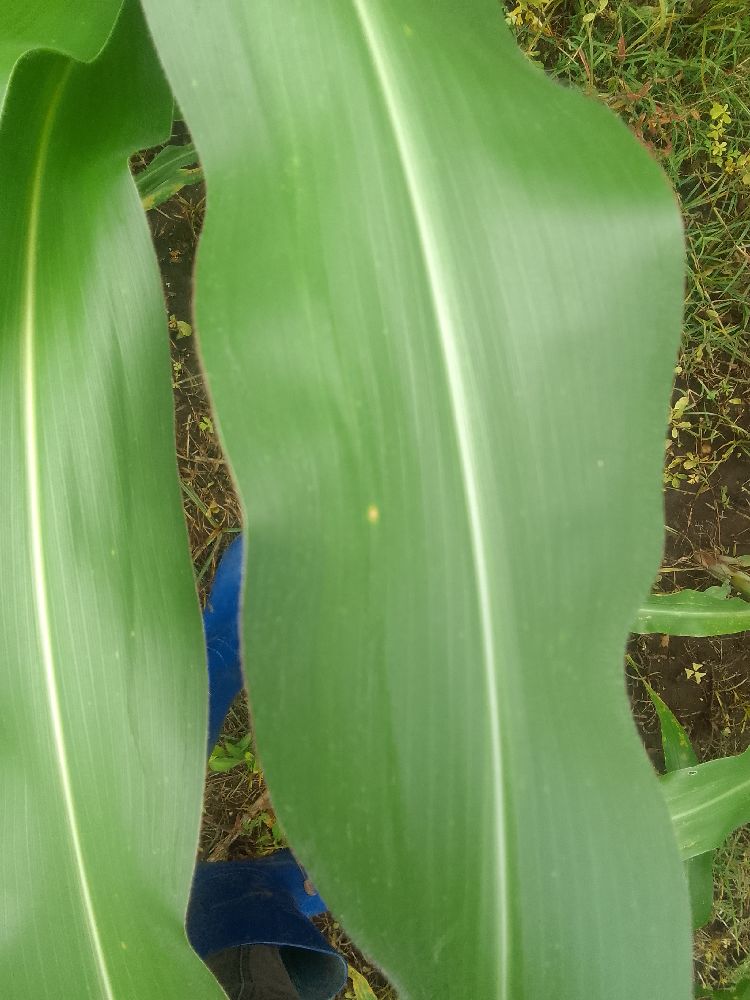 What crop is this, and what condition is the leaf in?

maize, healthy
